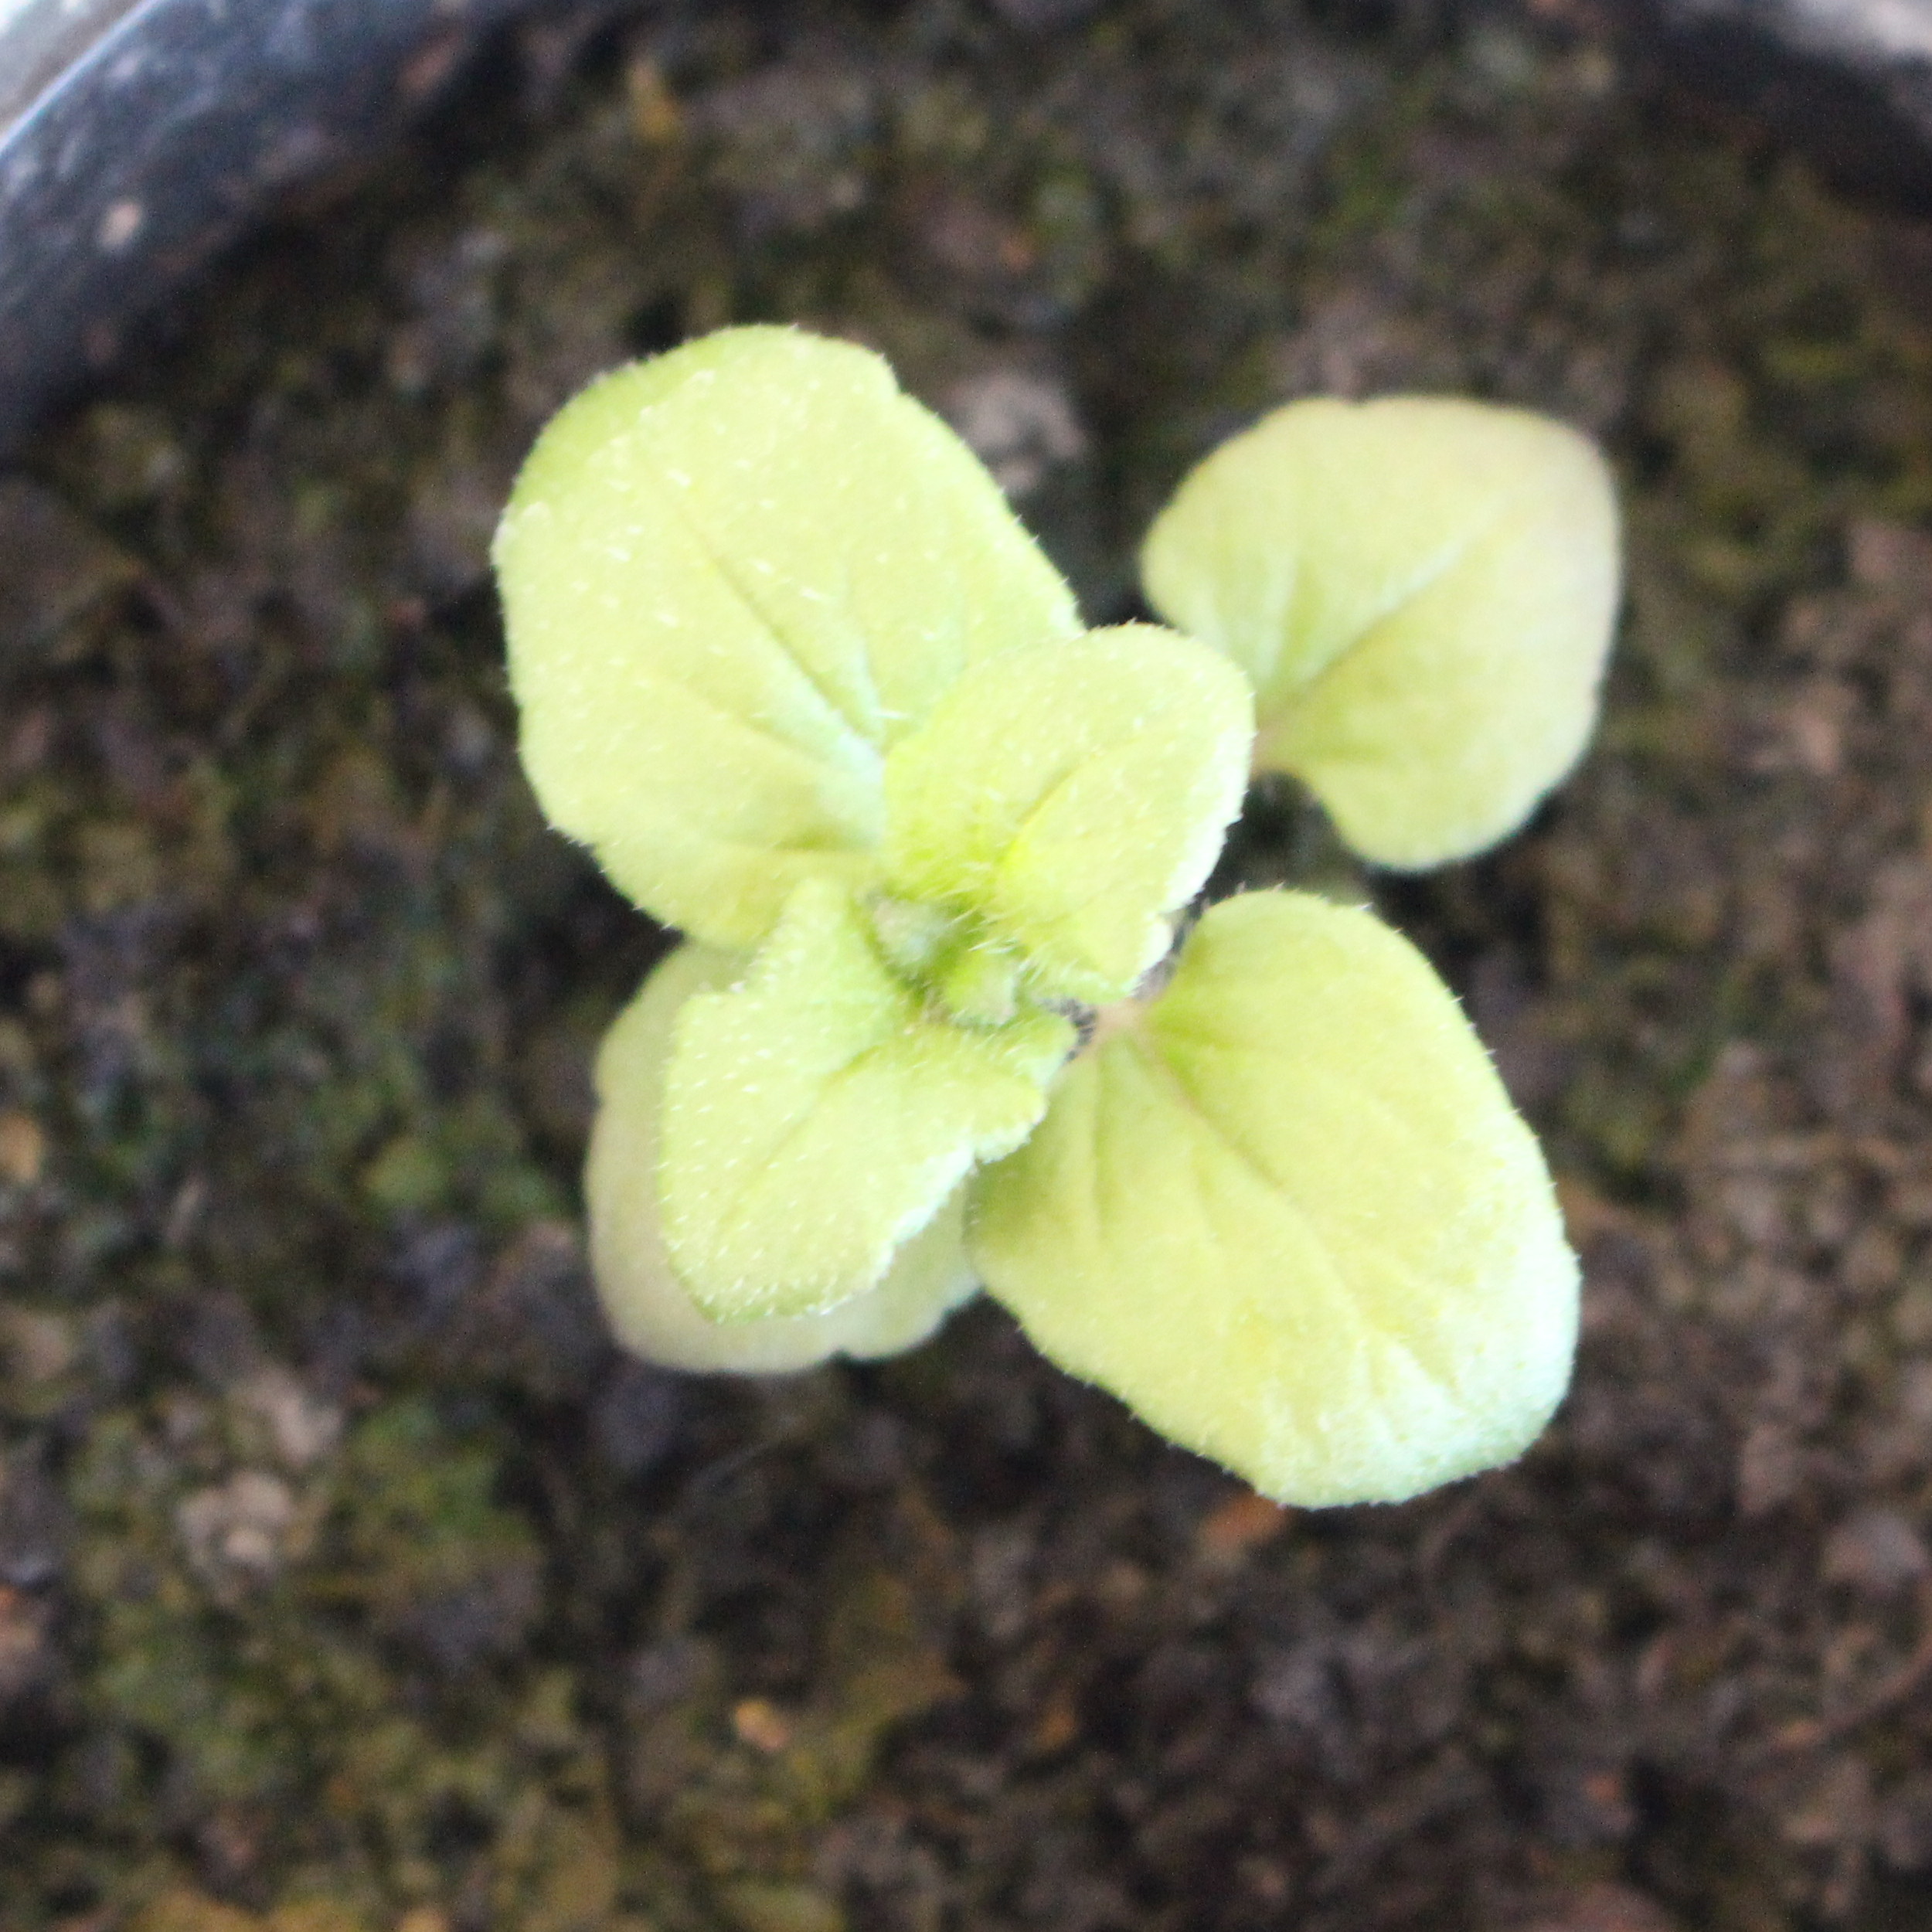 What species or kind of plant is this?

Veronica persica
